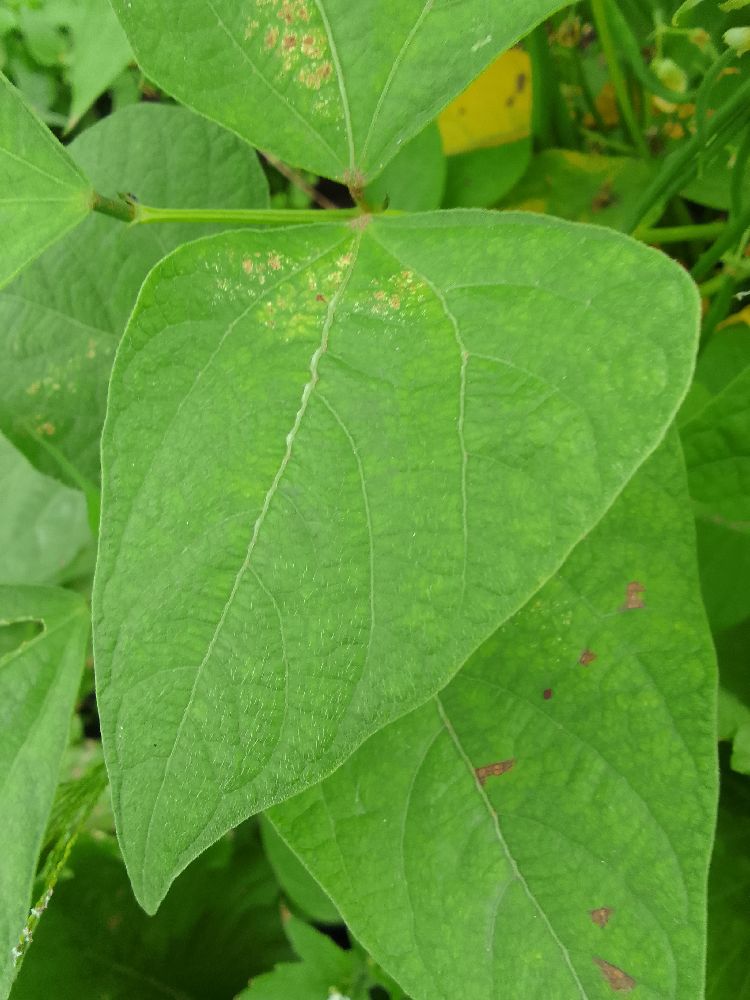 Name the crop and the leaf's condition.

common bean, healthy
